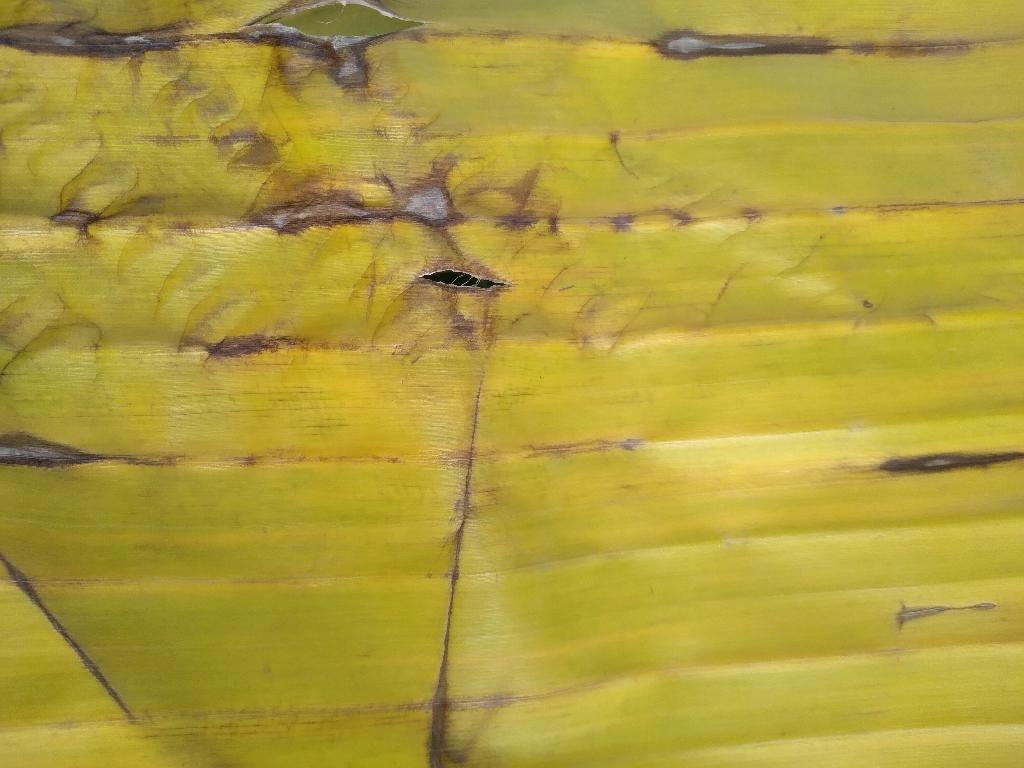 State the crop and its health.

banana, fusarium wilt race 1
